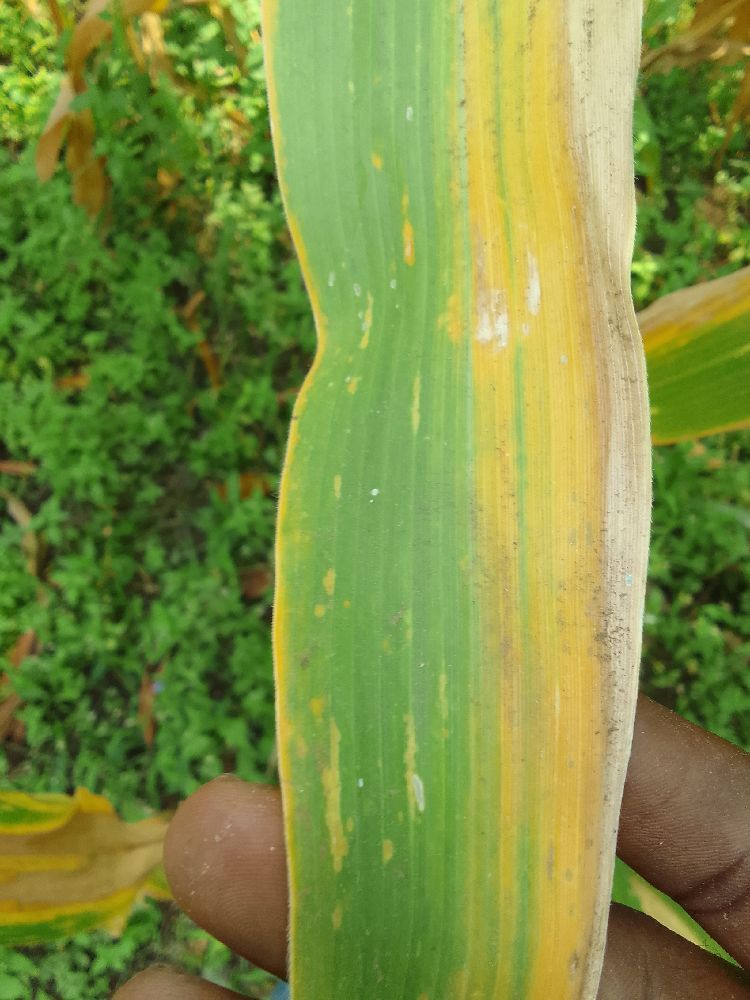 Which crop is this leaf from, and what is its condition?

maize, maize lethal necrosis
